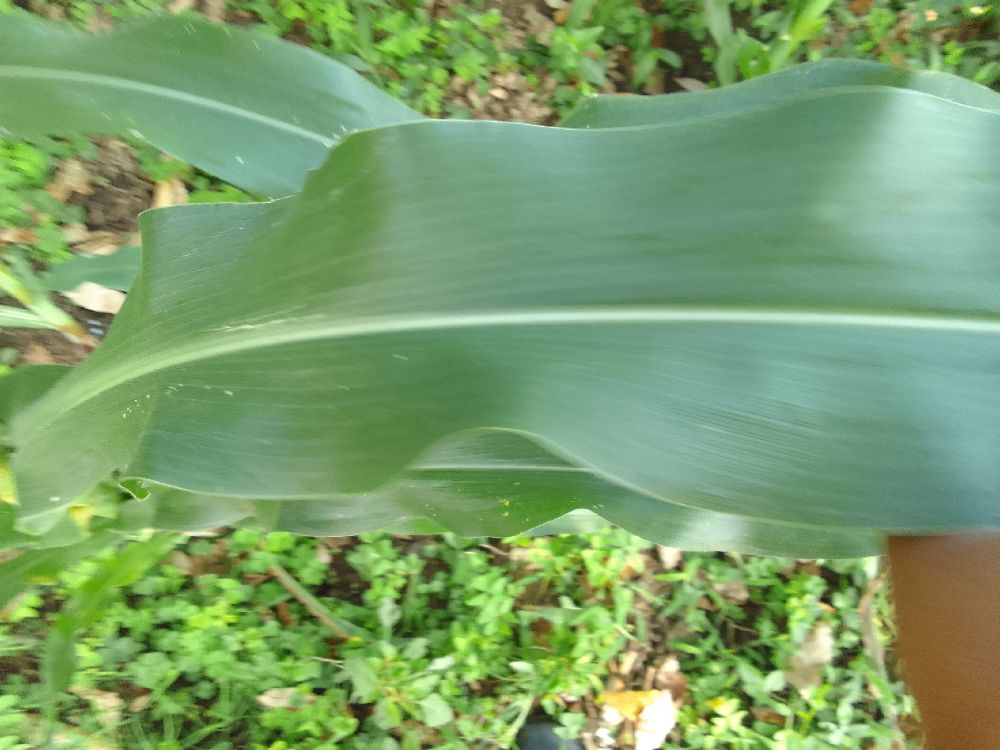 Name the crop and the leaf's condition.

maize, healthy
